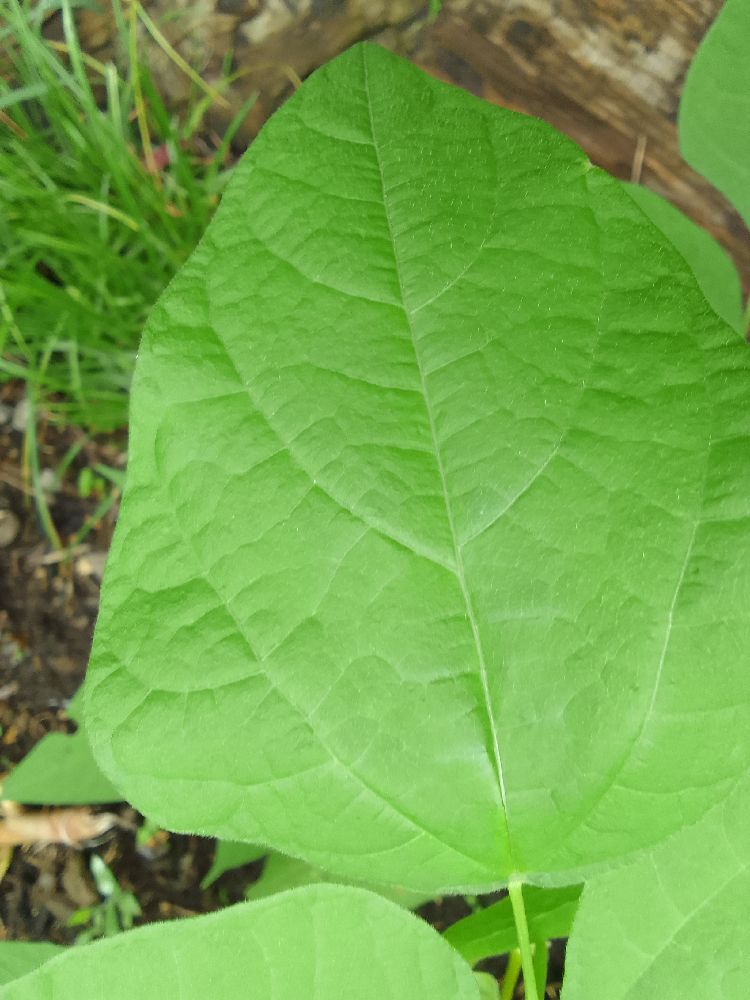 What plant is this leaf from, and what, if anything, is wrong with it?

common bean, healthy
